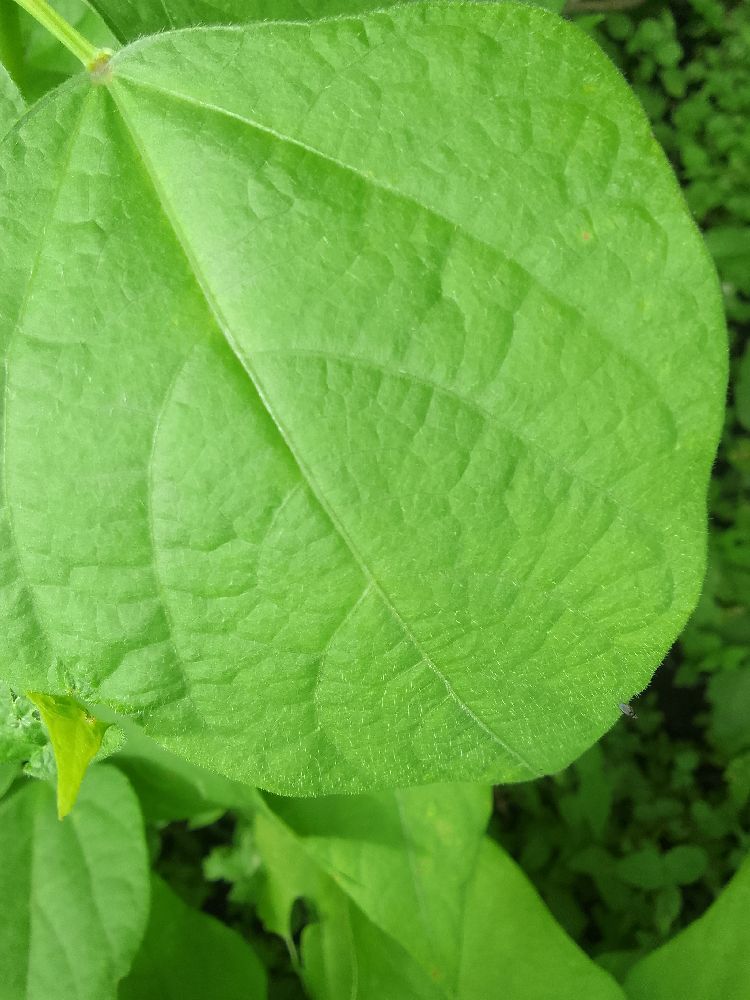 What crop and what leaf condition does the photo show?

common bean, healthy
